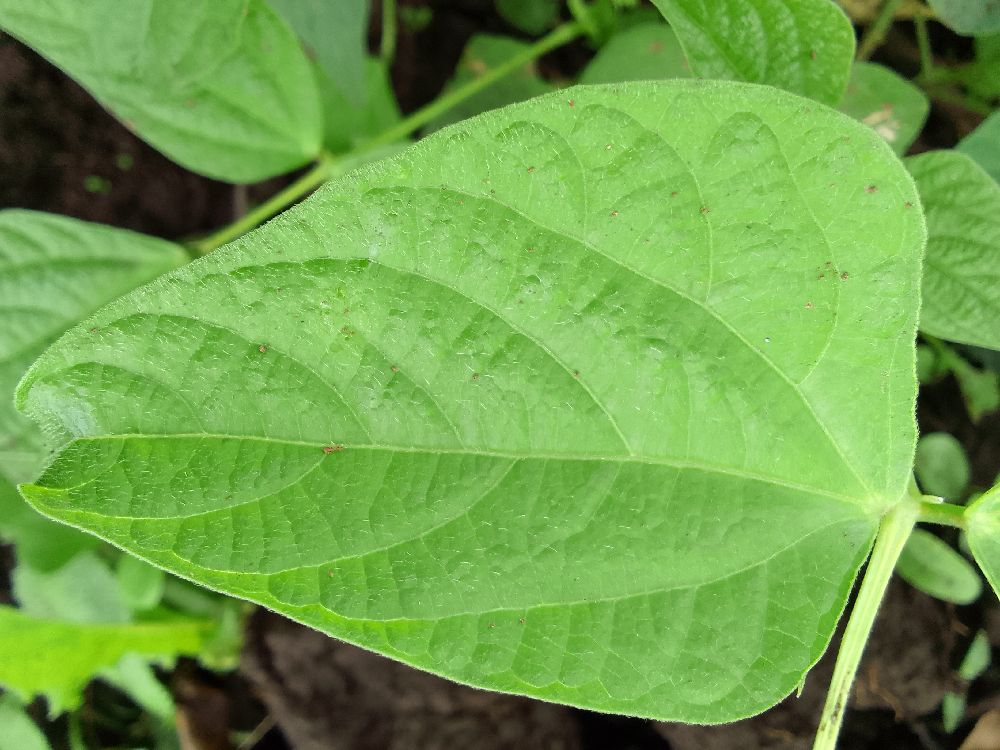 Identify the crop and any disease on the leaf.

common bean, healthy
